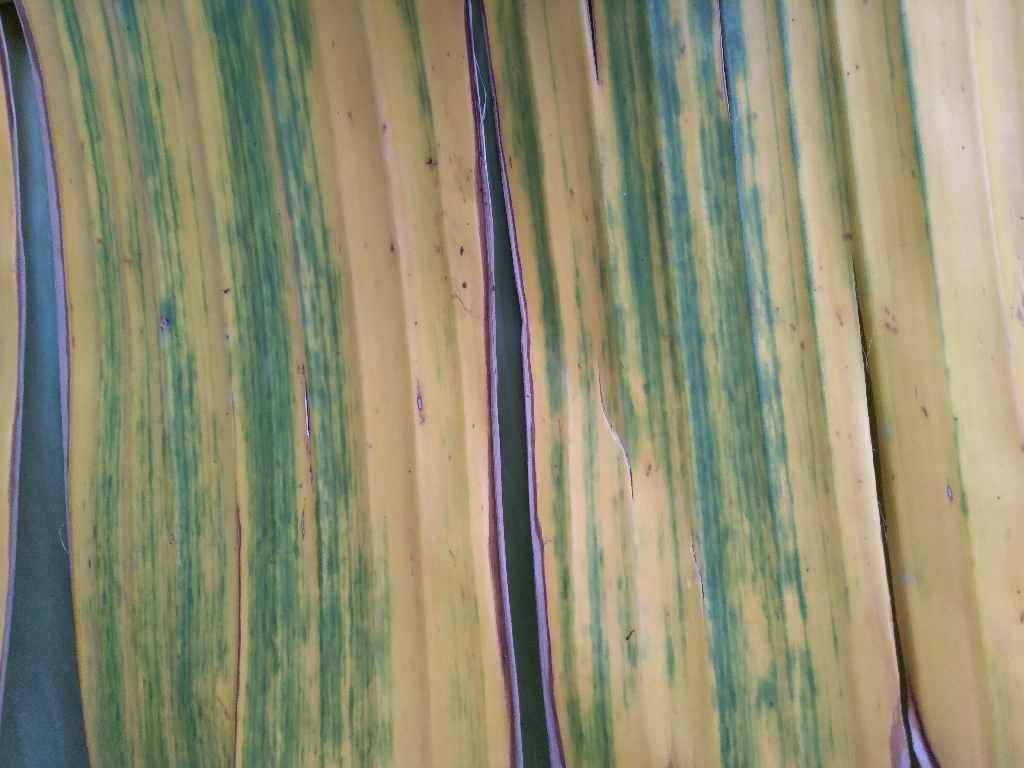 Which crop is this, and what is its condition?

banana, fusarium wilt race 1
